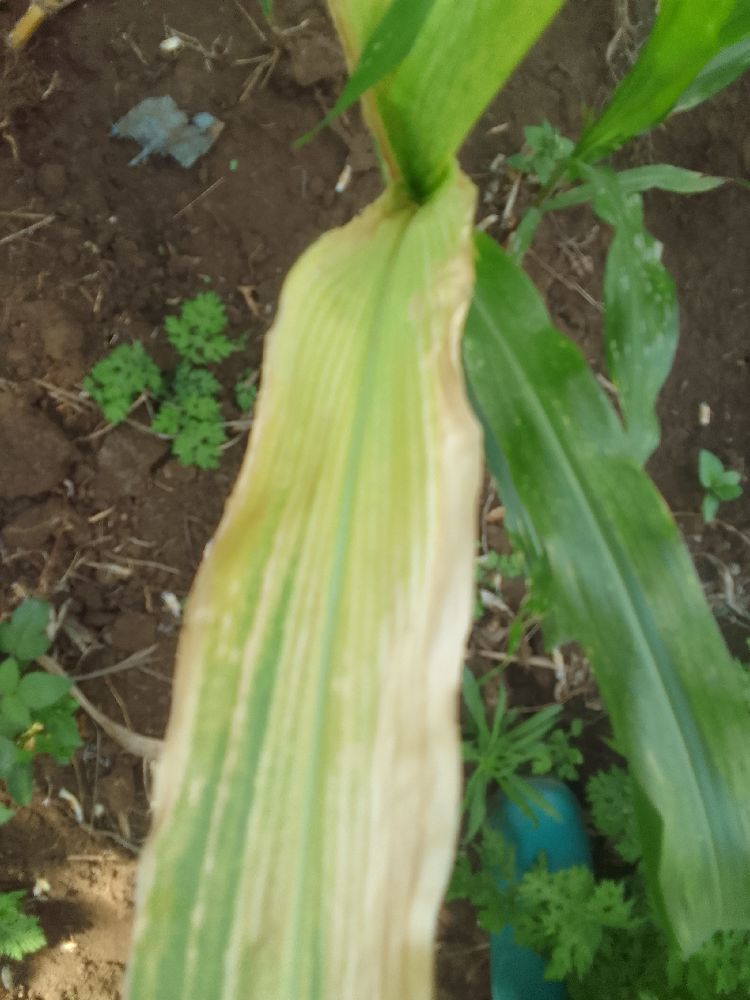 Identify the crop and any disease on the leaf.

maize, maize lethal necrosis
